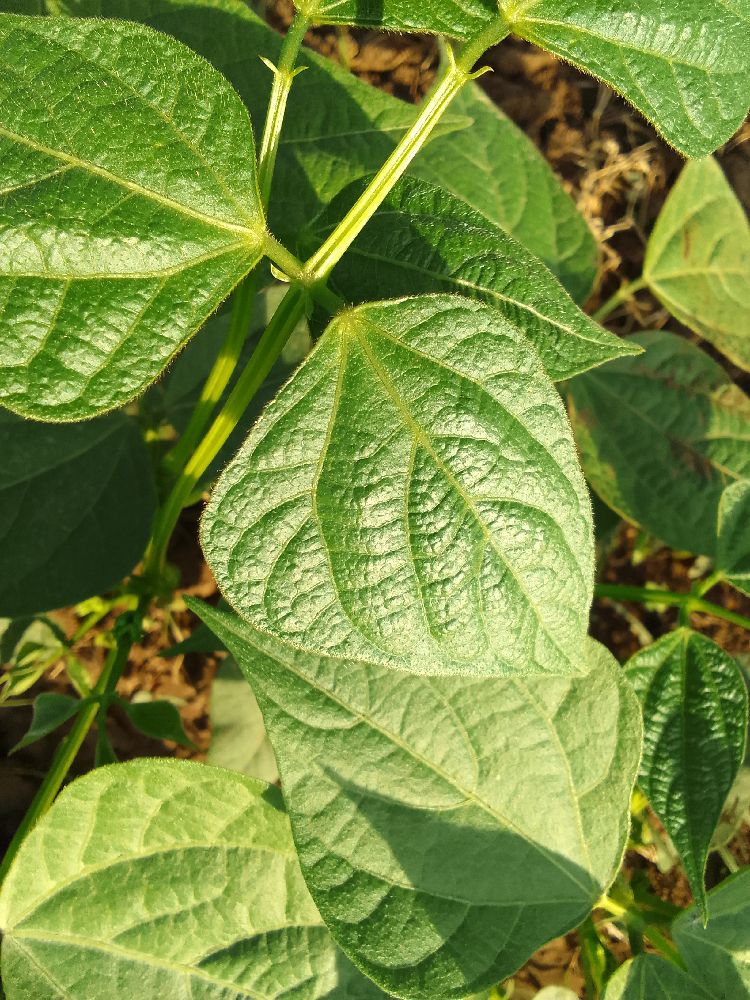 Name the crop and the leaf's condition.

common bean, healthy
